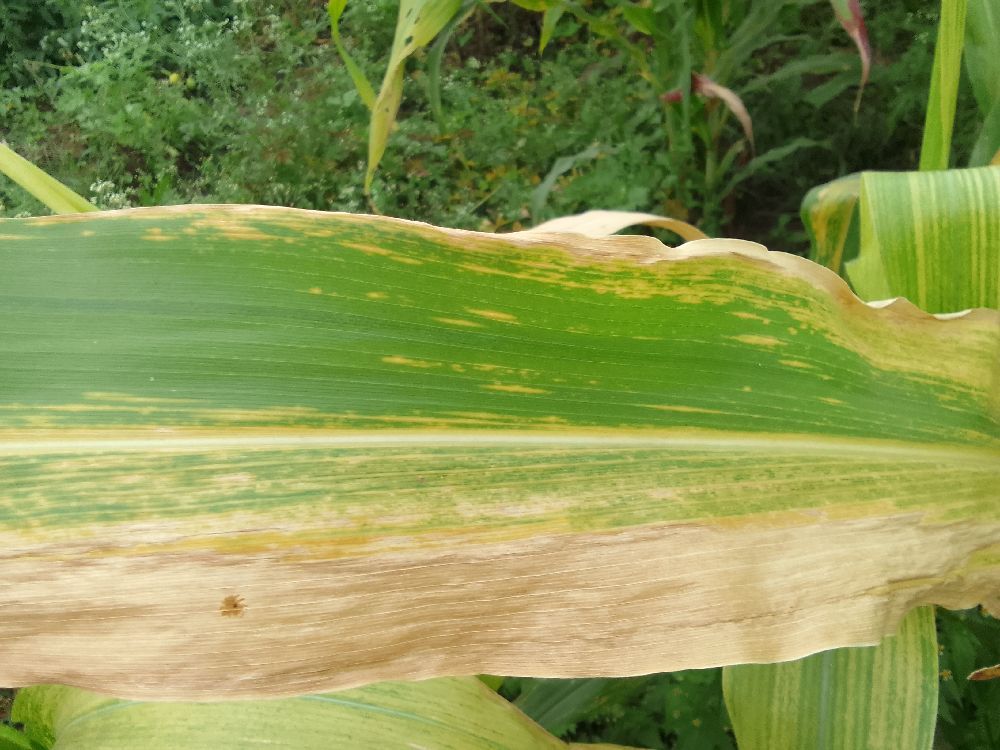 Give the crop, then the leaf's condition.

maize, maize lethal necrosis
